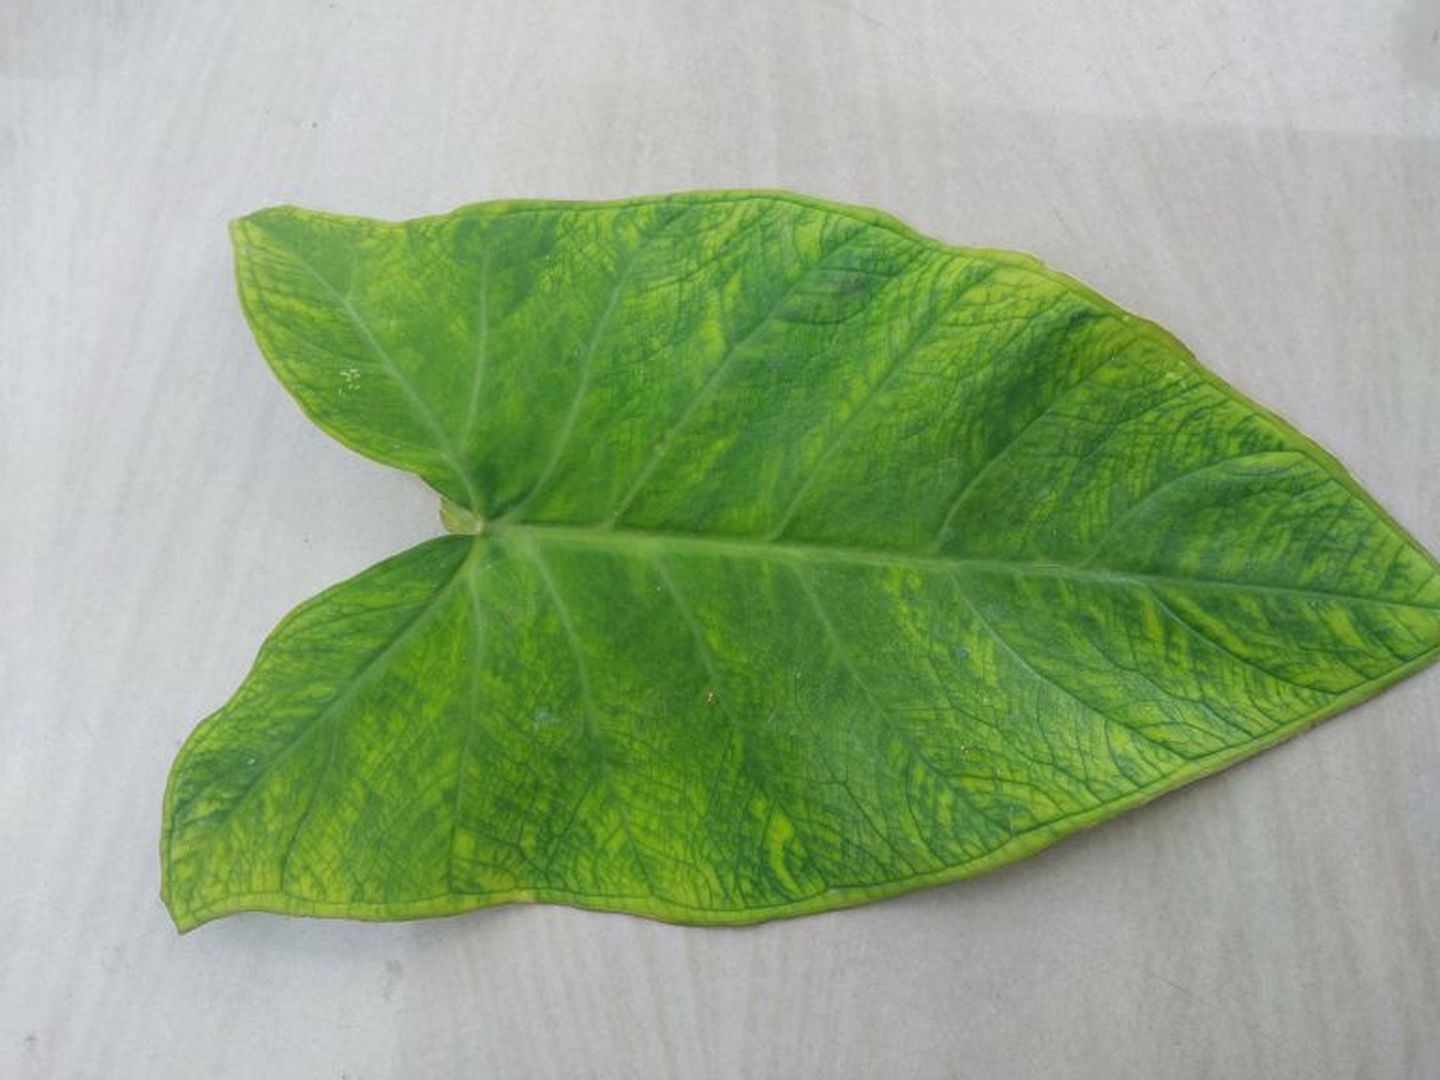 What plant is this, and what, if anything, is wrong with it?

taro, mosaic
